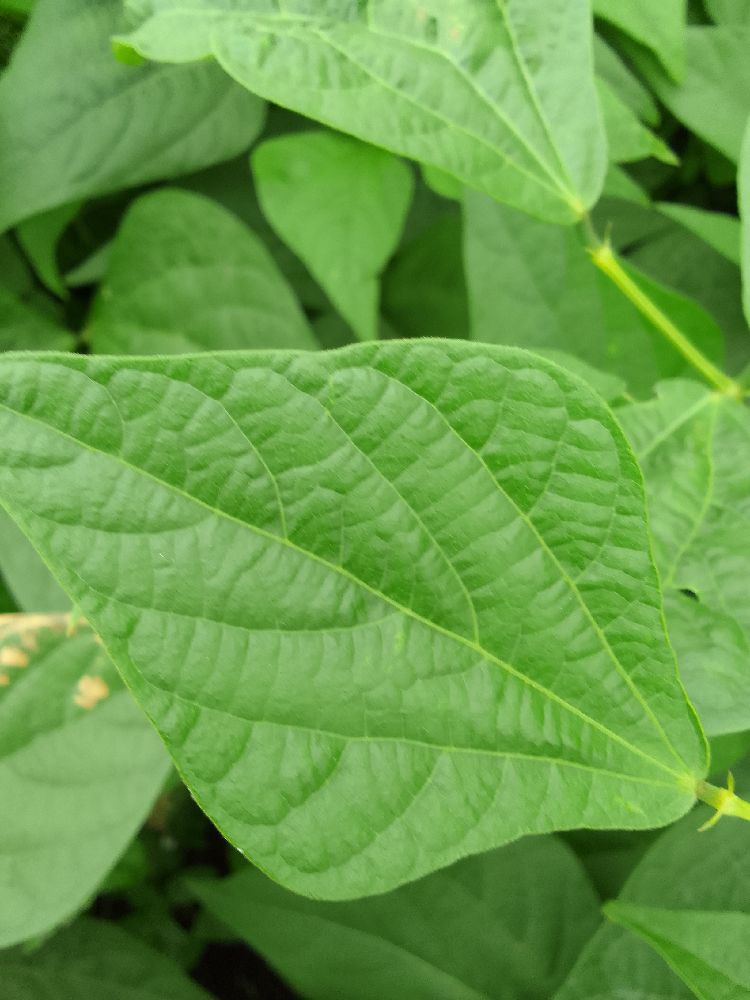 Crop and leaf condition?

common bean, healthy
